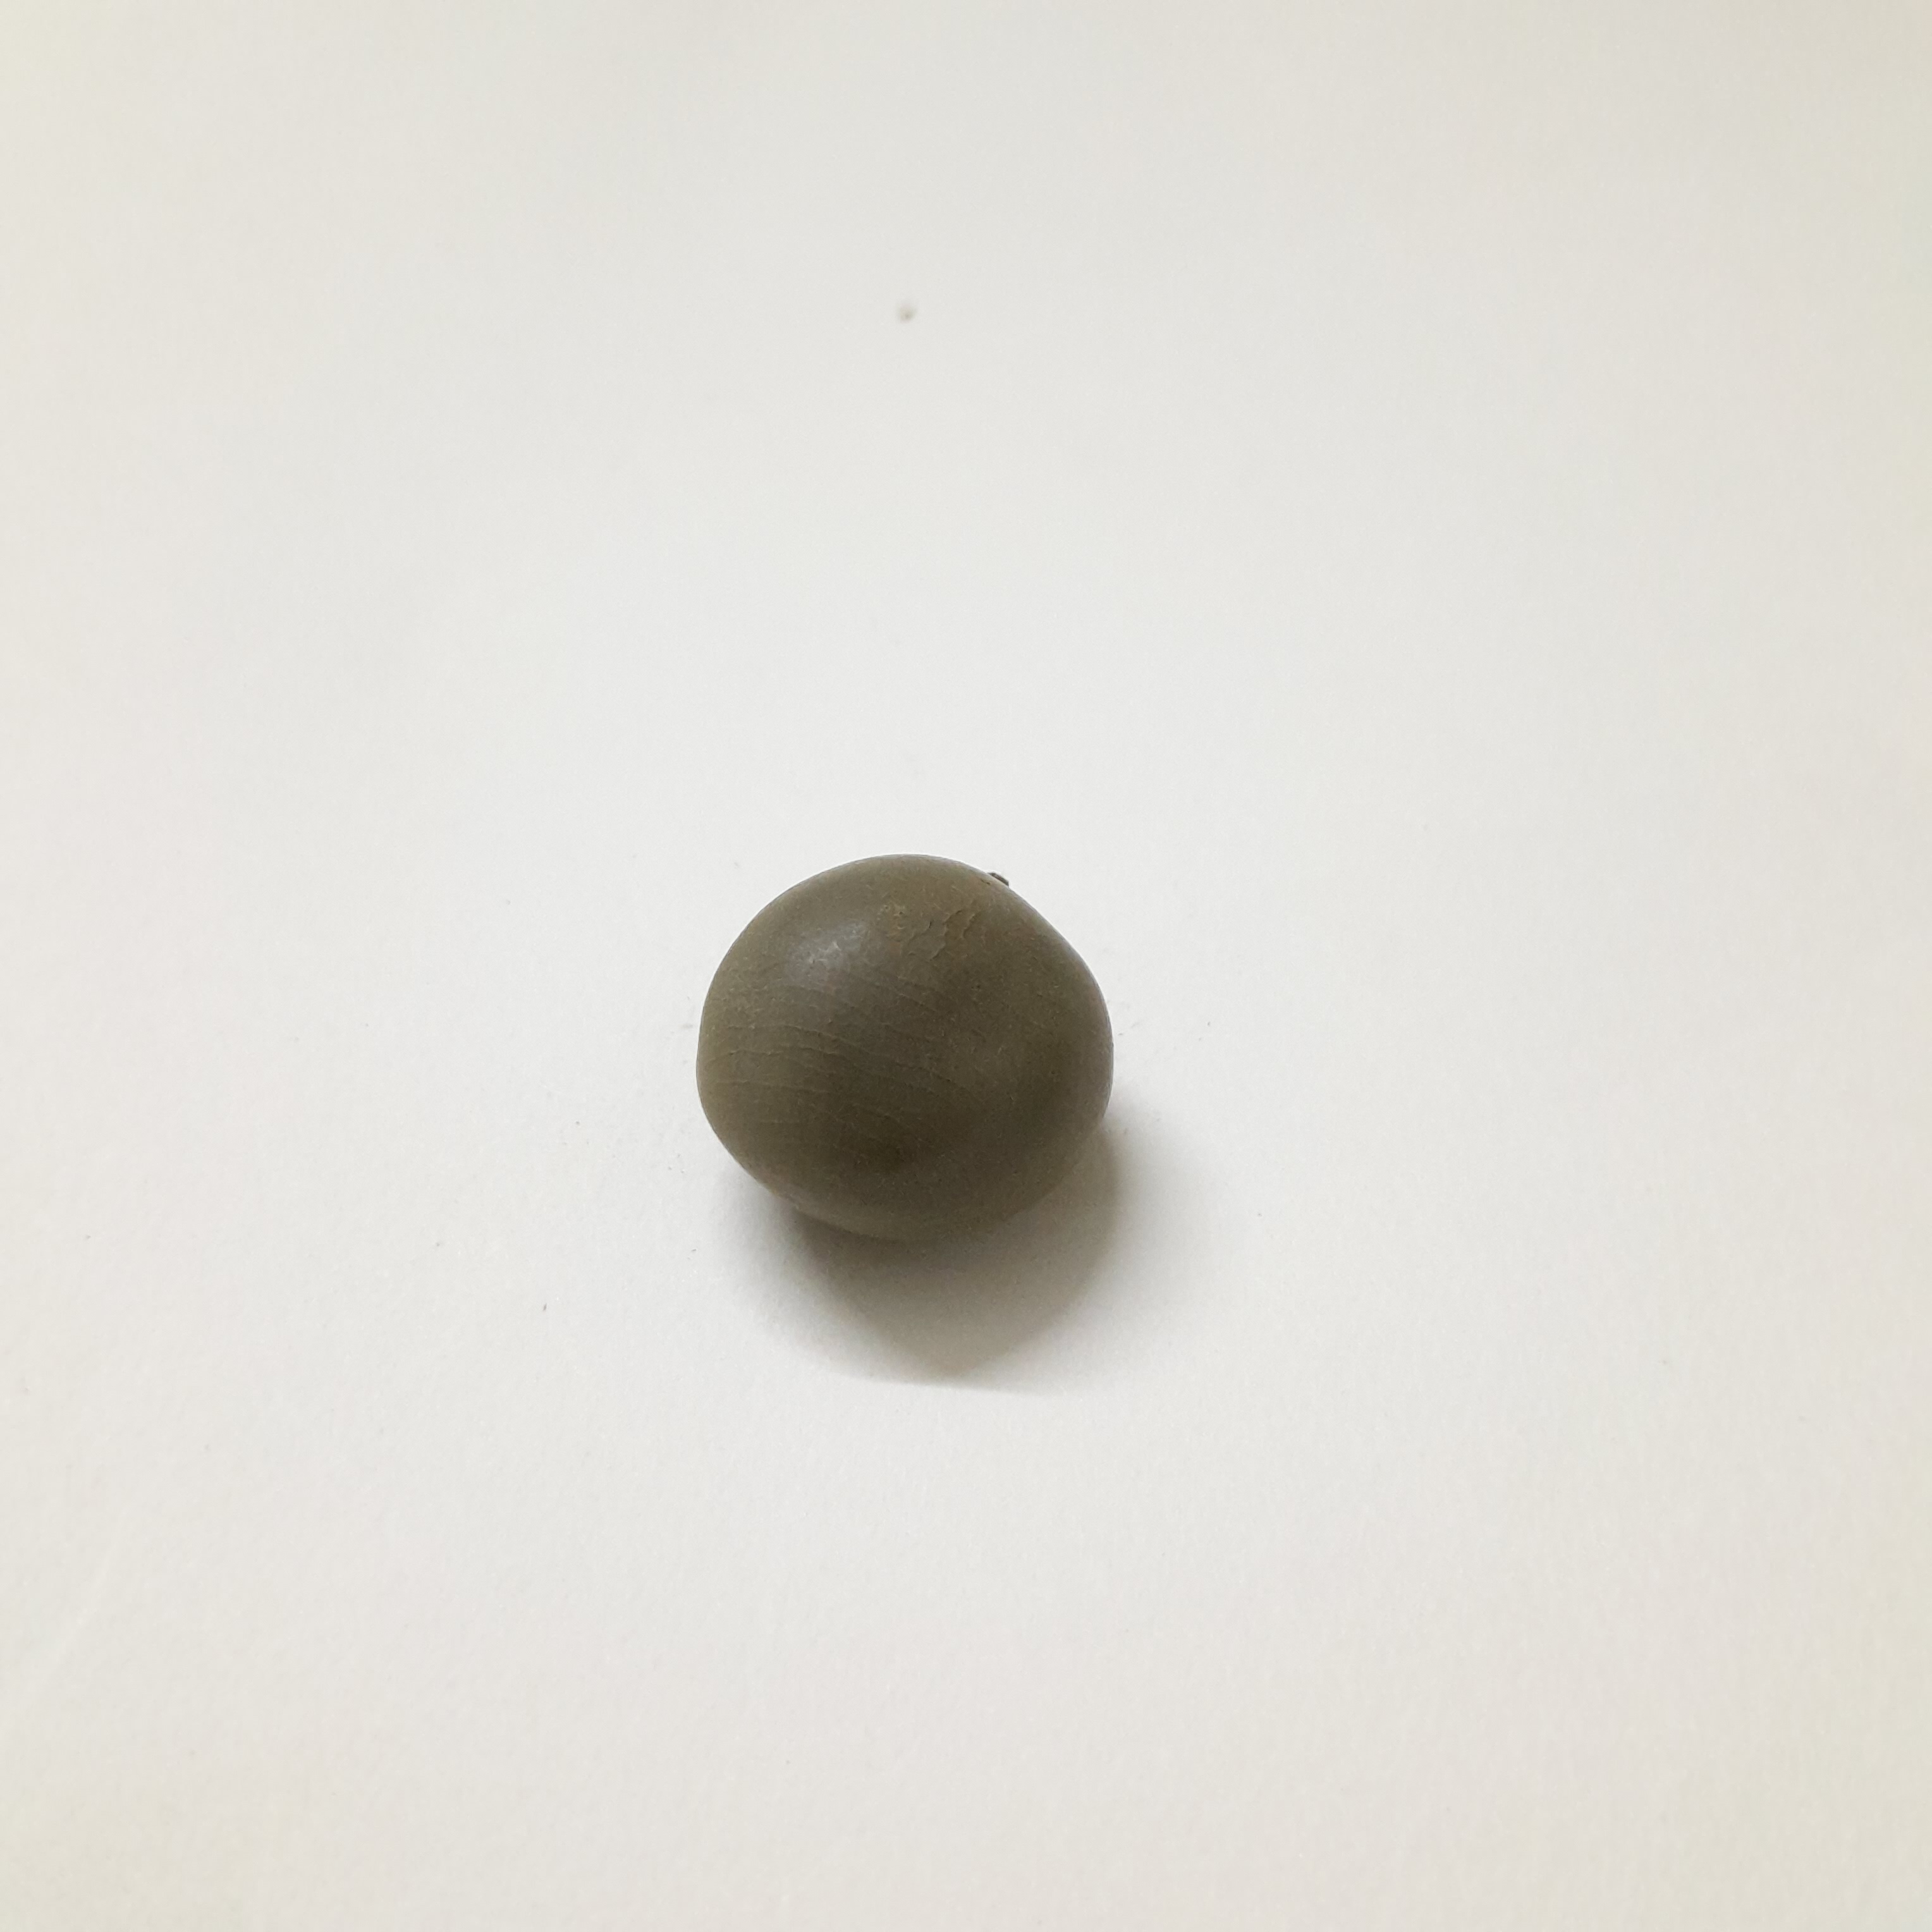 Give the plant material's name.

sagargota
